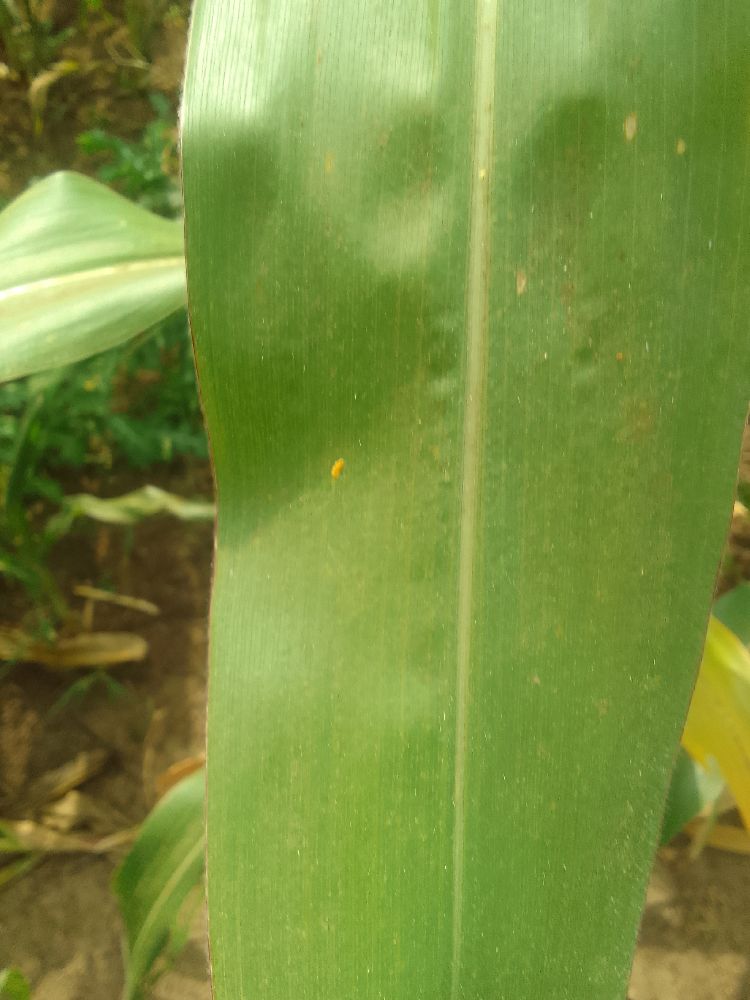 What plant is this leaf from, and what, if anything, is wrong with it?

maize, healthy
